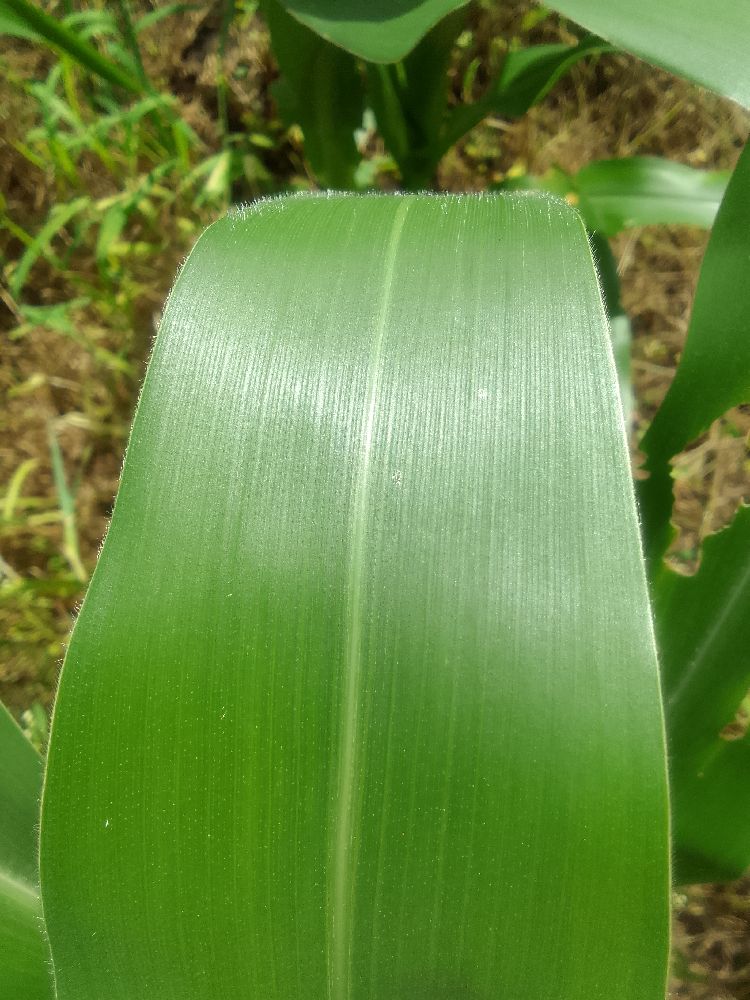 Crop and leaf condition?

maize, healthy
